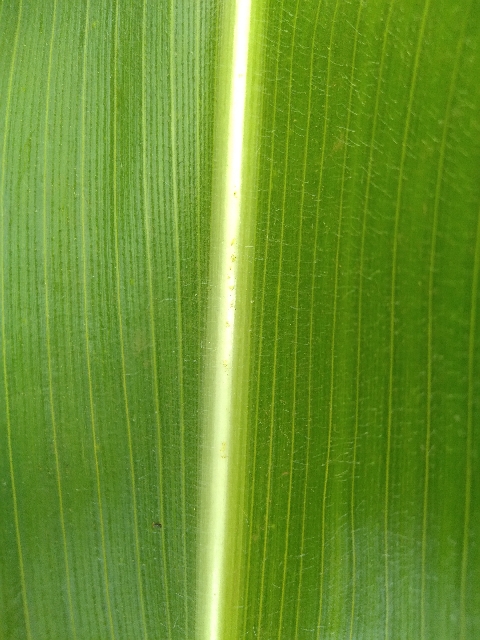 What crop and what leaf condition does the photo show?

maize, healthy
